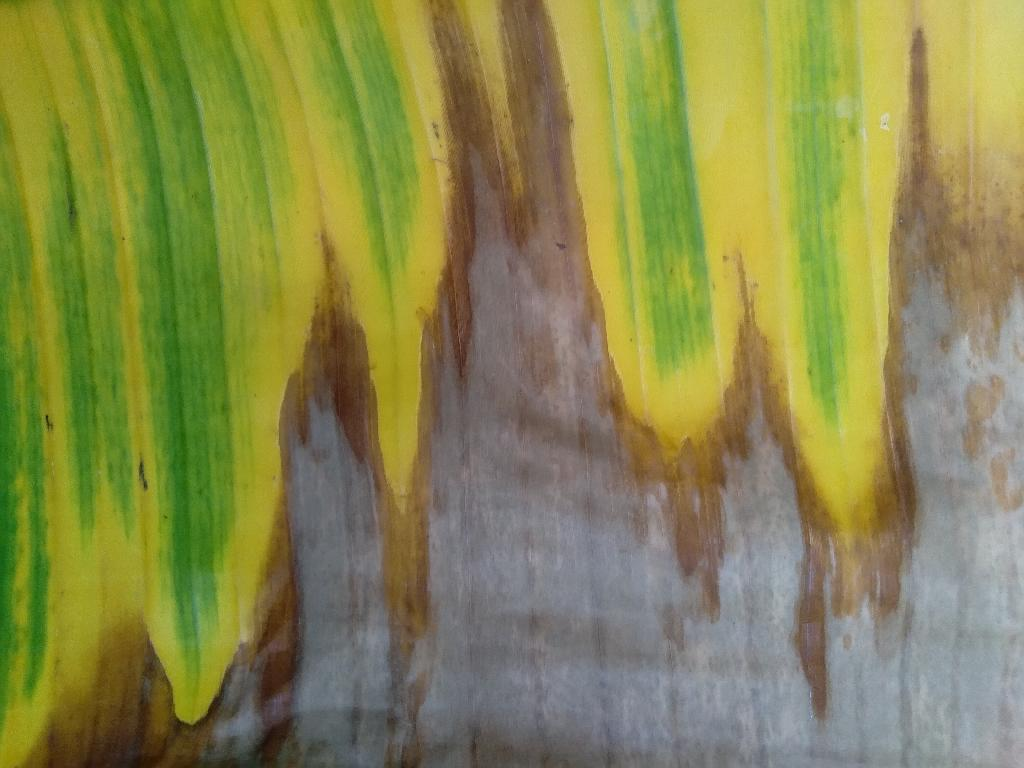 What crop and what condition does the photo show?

banana, fusarium wilt race 1
